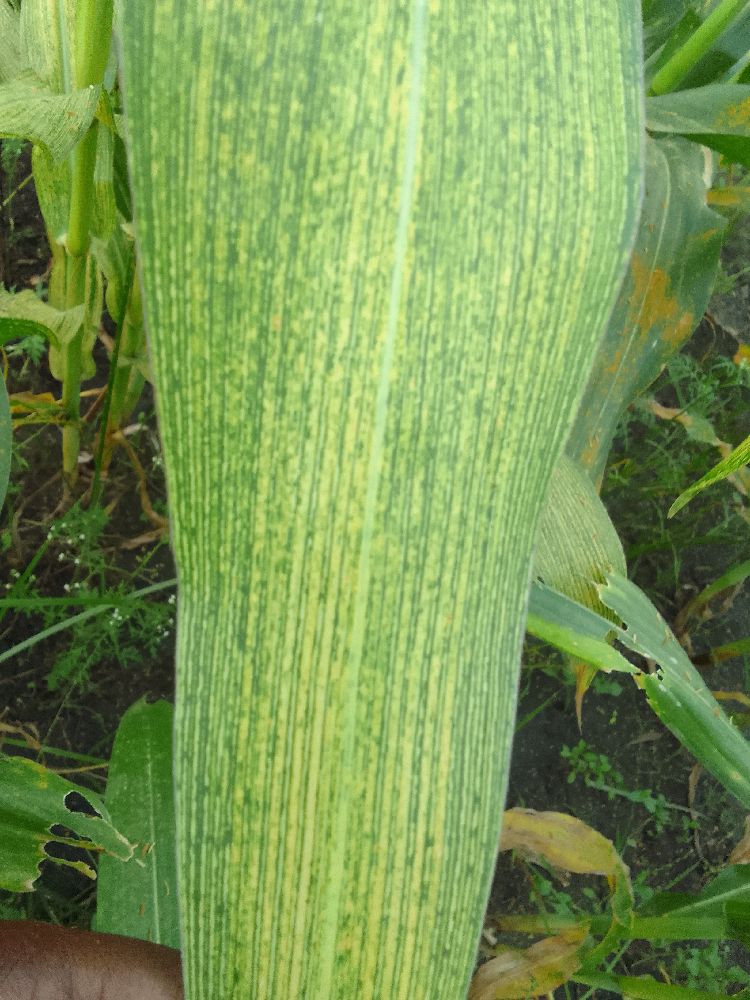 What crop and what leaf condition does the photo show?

maize, maize streak virus
